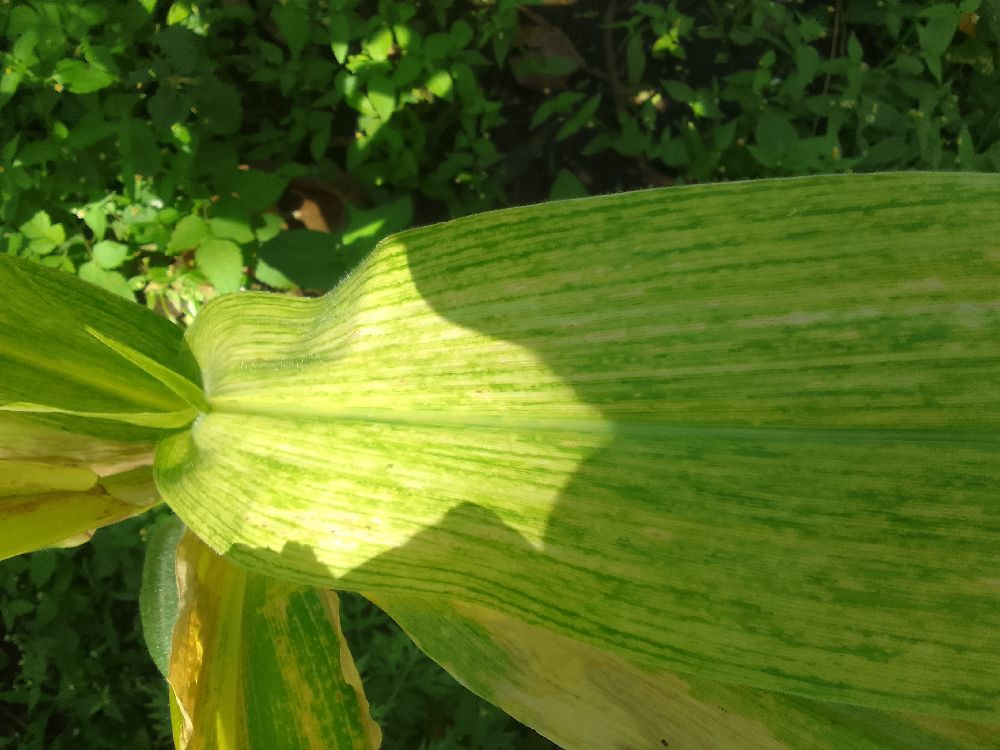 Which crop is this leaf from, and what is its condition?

maize, maize lethal necrosis
